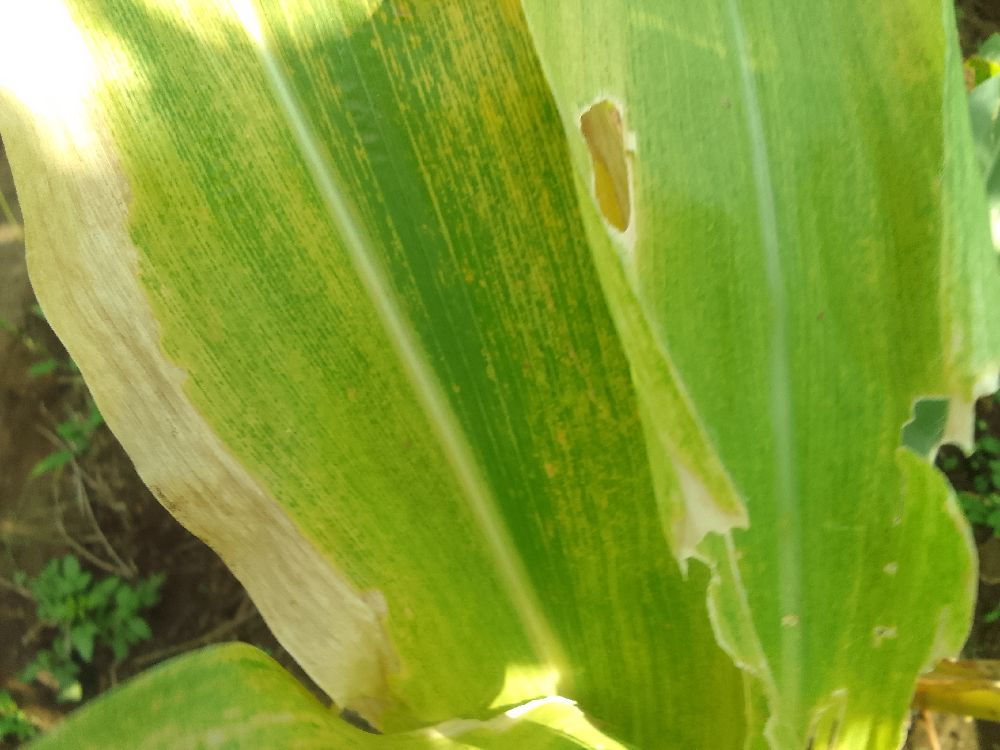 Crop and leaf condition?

maize, maize lethal necrosis
